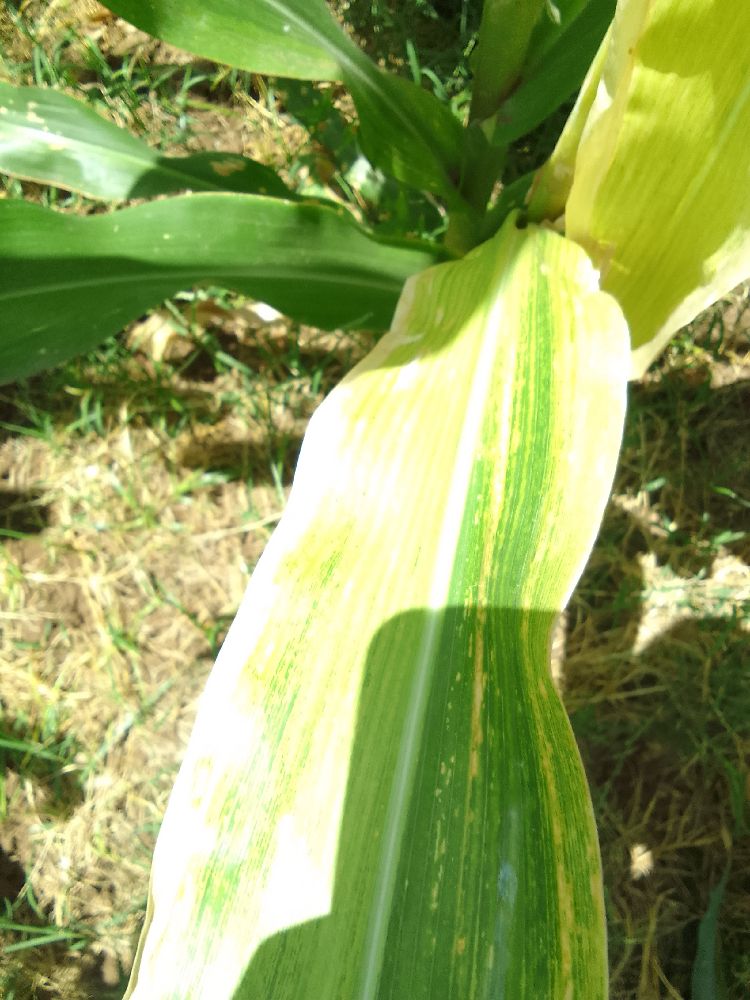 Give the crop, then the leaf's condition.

maize, maize lethal necrosis
